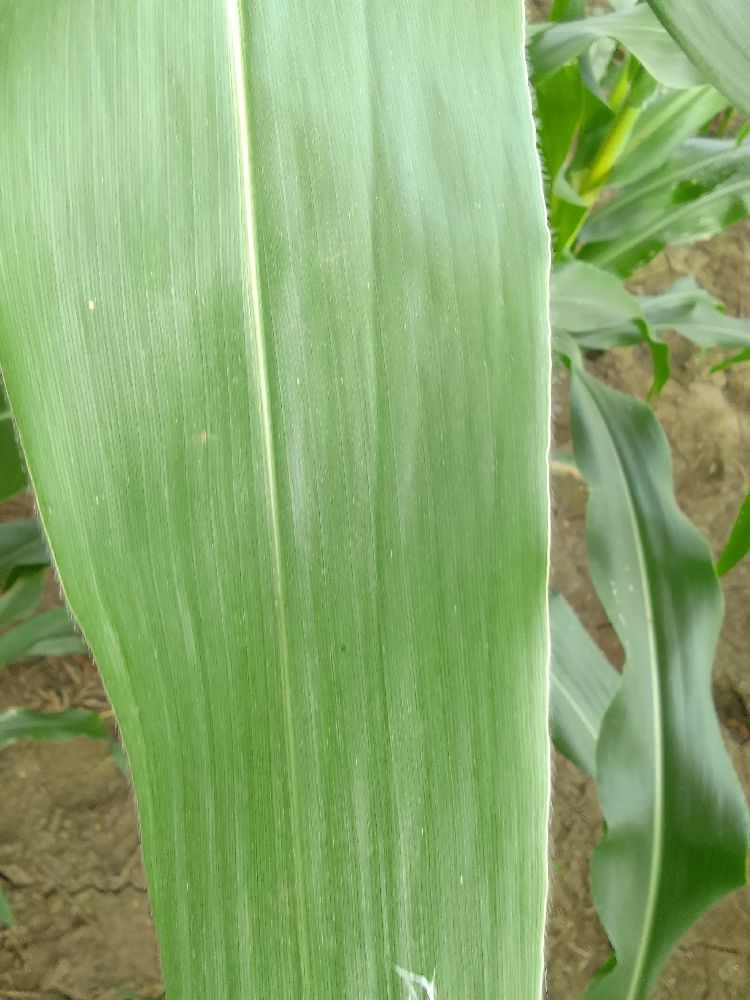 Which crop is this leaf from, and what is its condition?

maize, healthy
